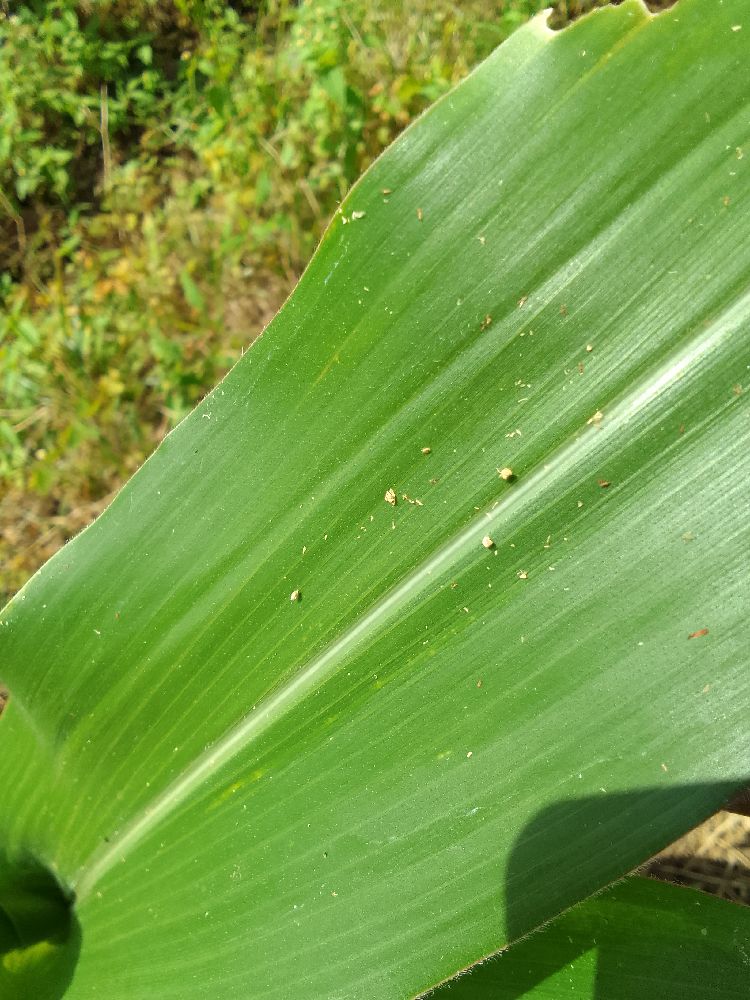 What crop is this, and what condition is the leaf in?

maize, healthy
